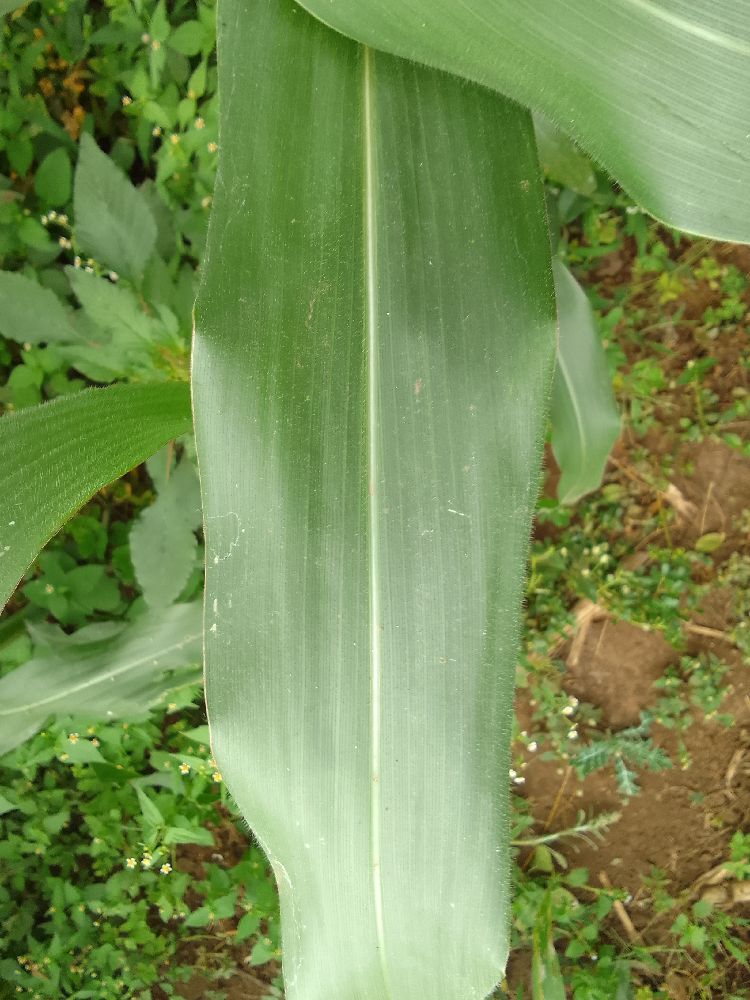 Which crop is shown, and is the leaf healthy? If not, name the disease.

maize, healthy
